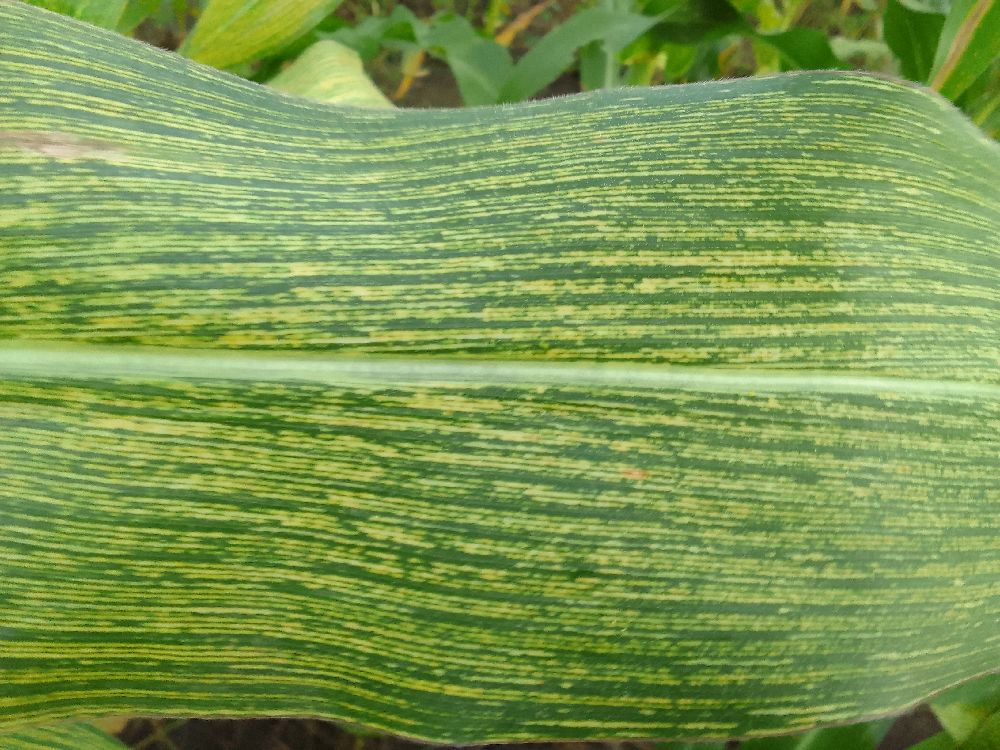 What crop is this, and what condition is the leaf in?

maize, maize streak virus
